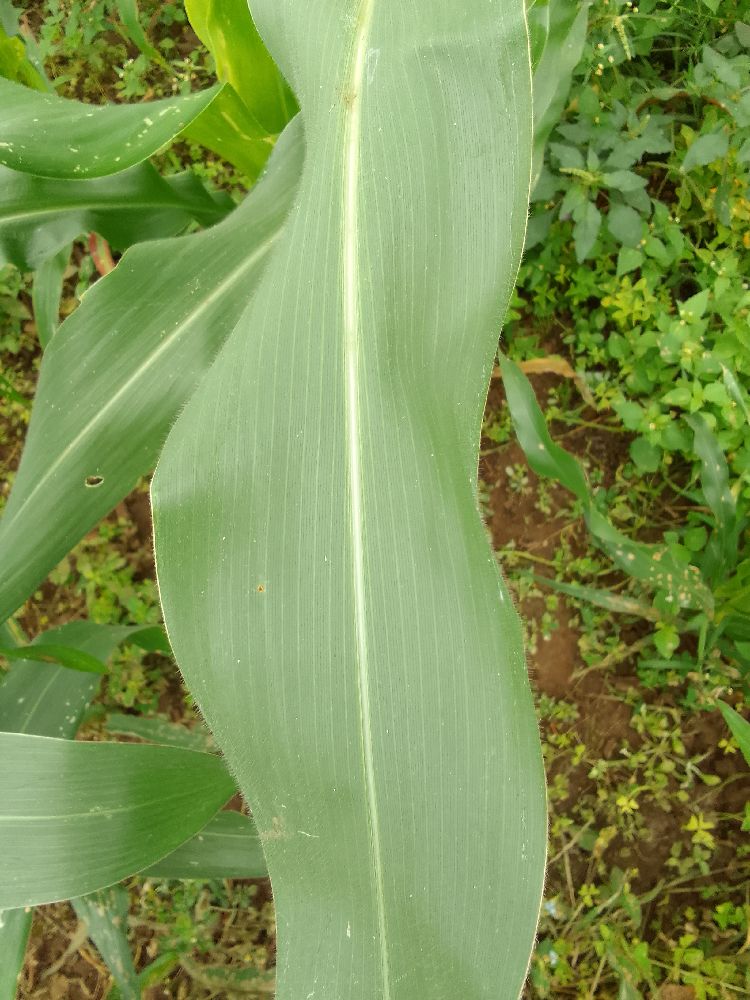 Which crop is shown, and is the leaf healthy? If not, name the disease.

maize, healthy
